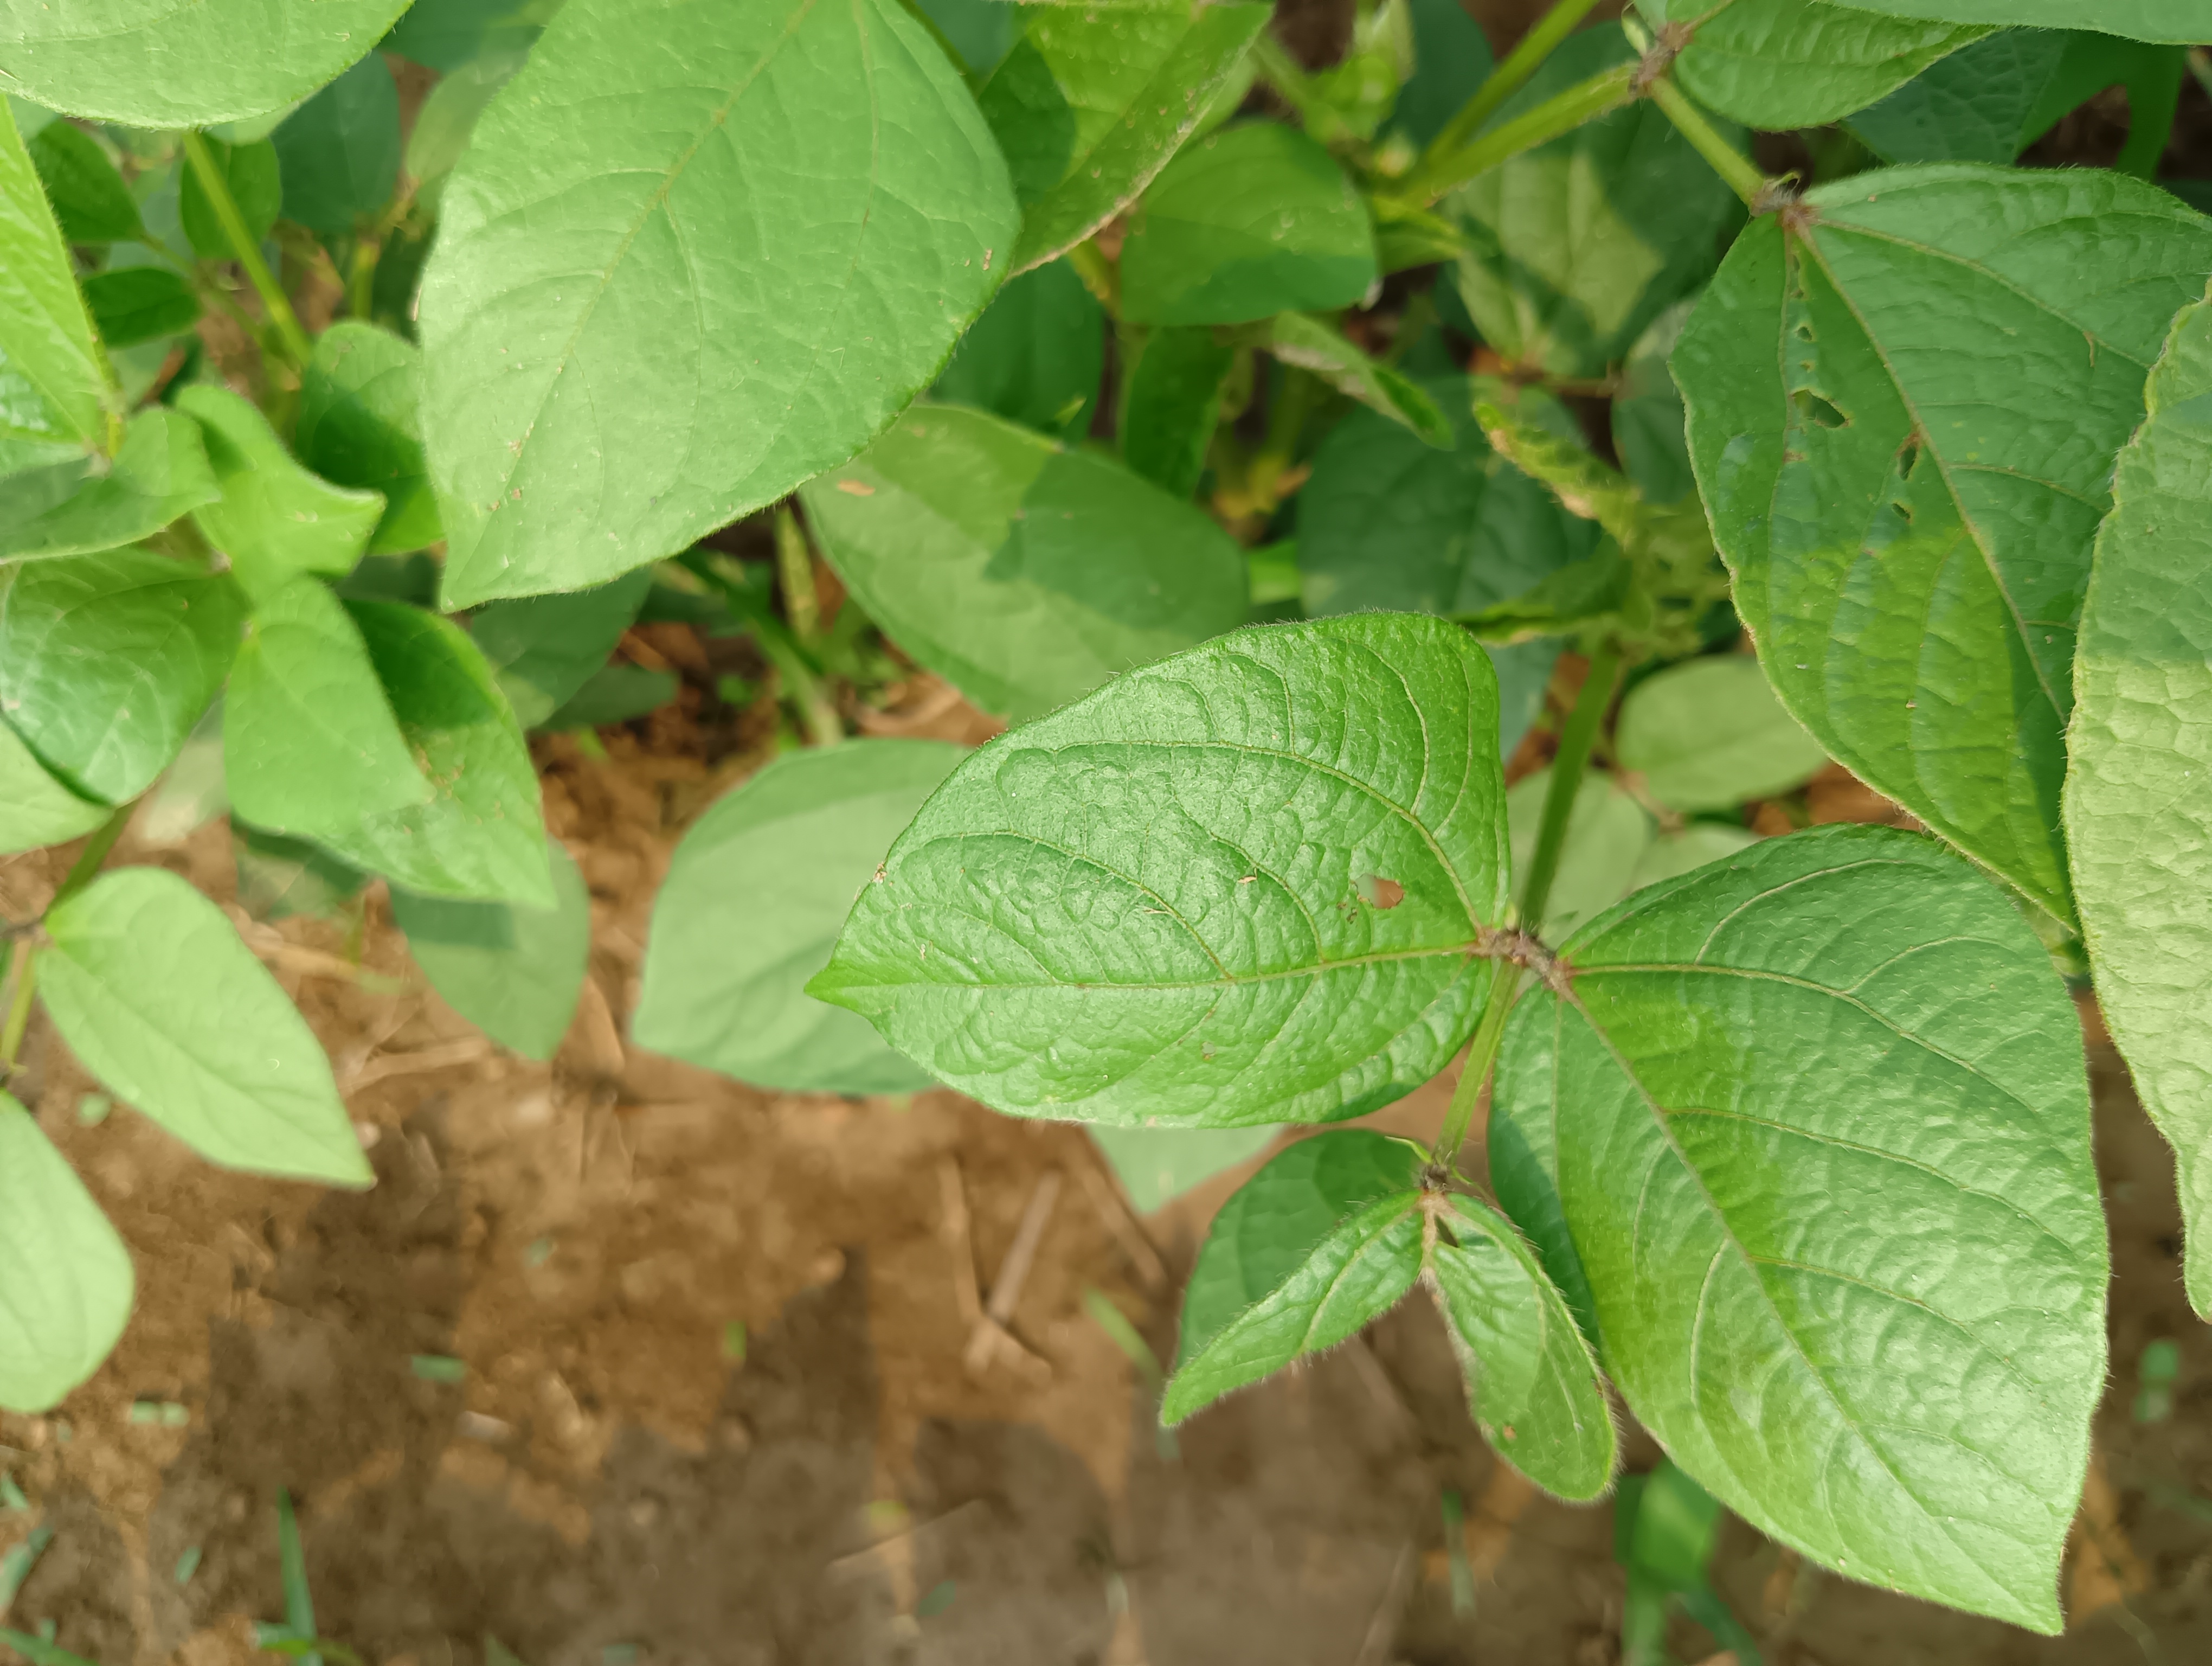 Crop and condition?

mungbean, healthy
